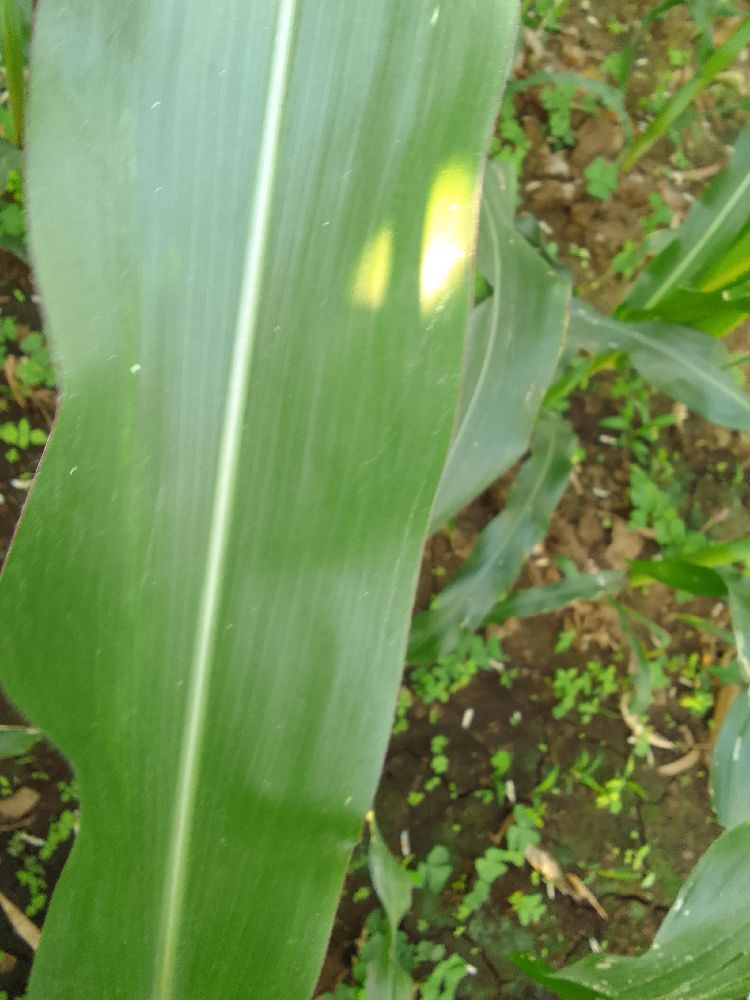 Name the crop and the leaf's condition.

maize, healthy
